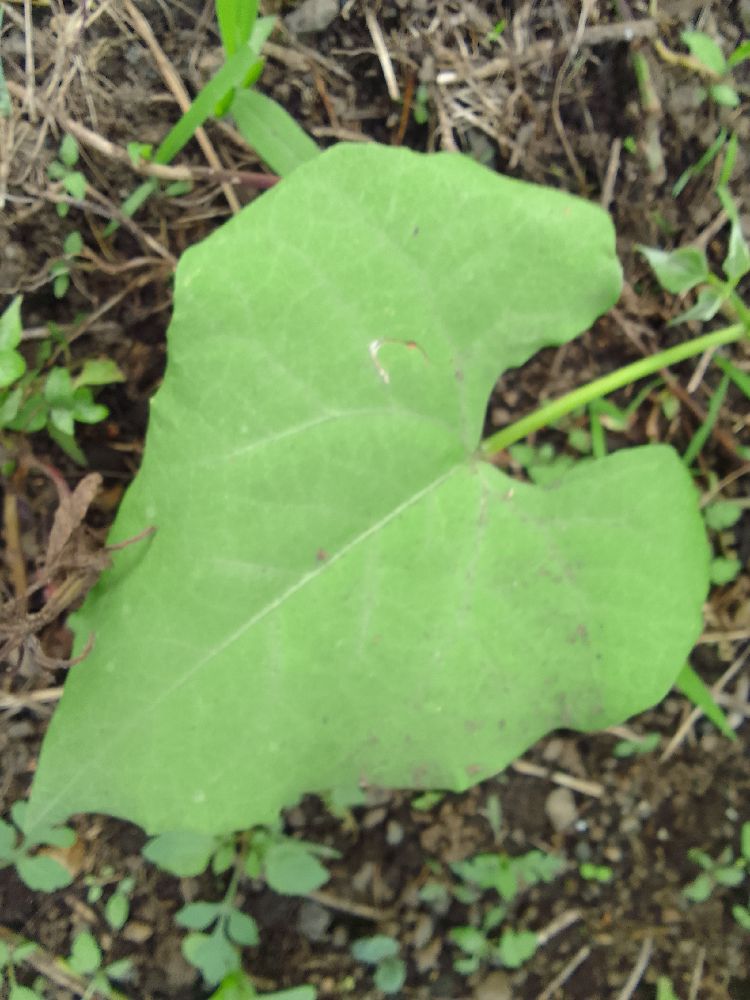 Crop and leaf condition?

common bean, healthy
